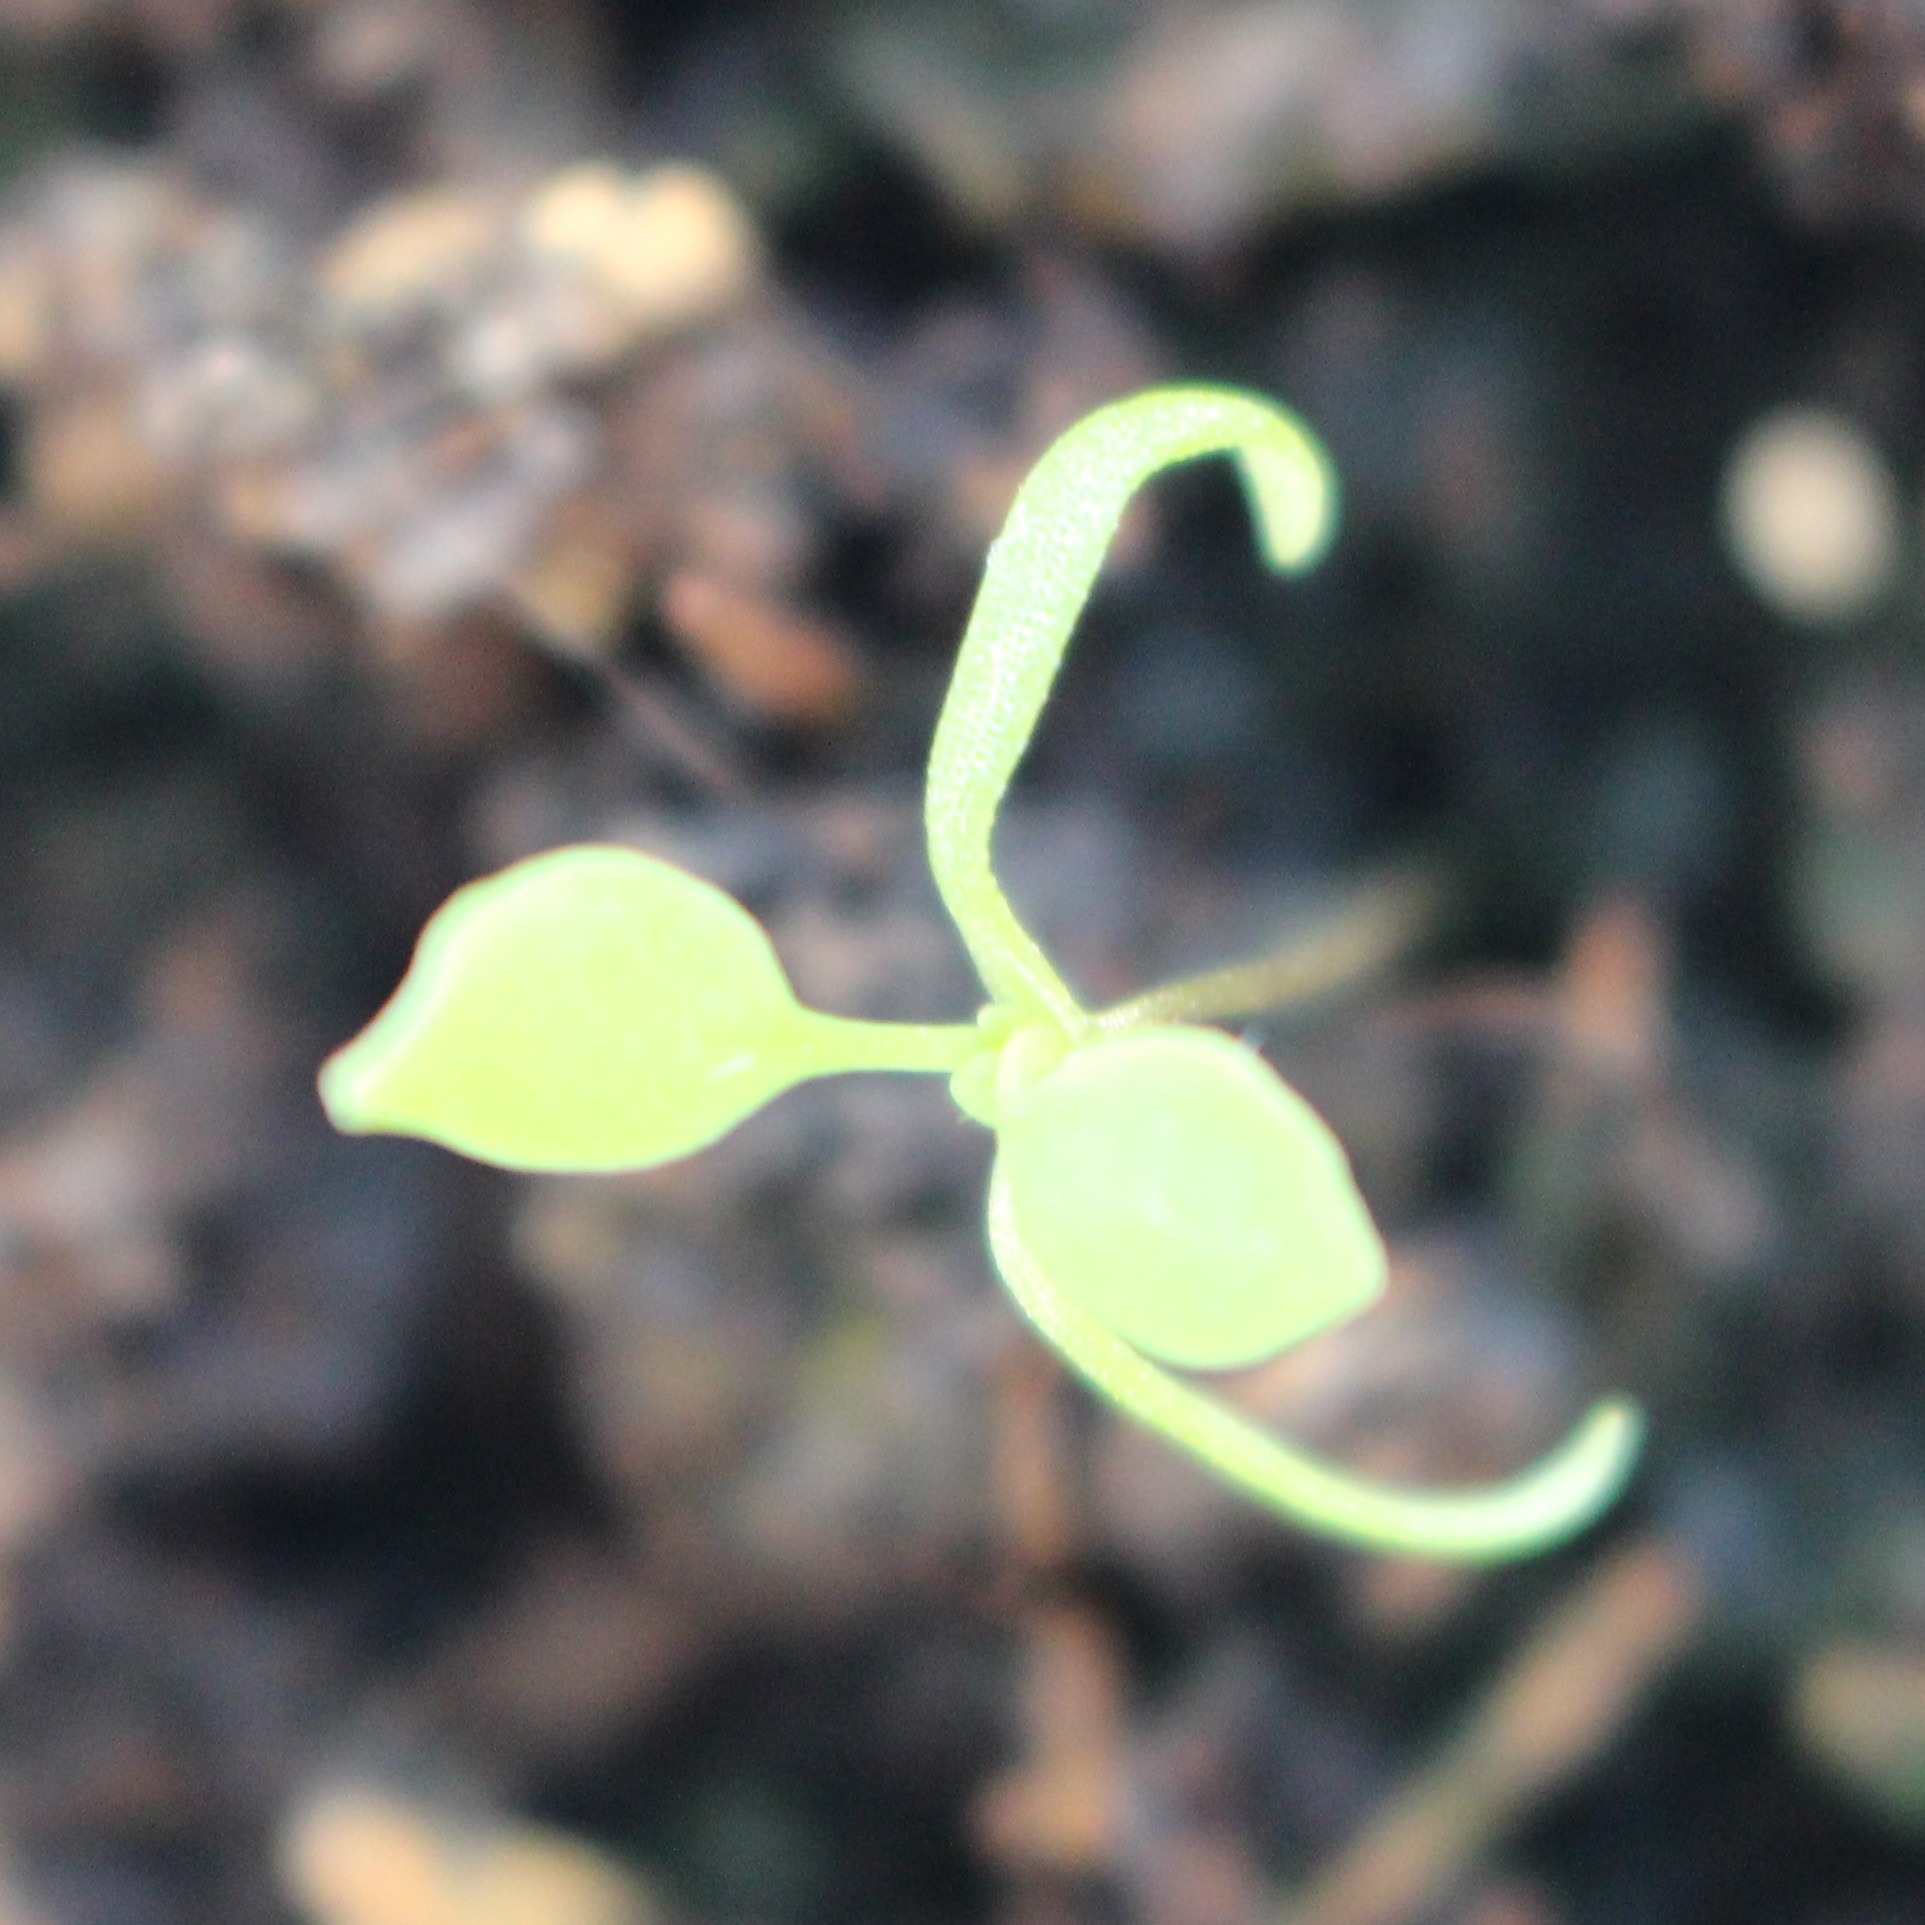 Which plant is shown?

Papaver rhoeas
